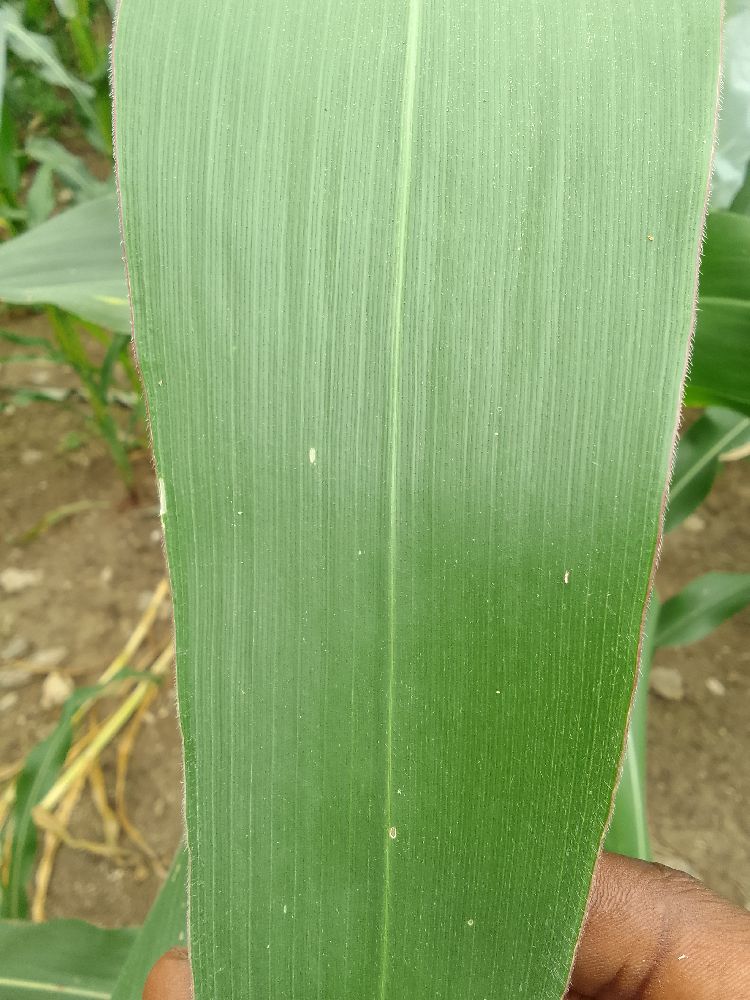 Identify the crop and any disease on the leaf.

maize, healthy
